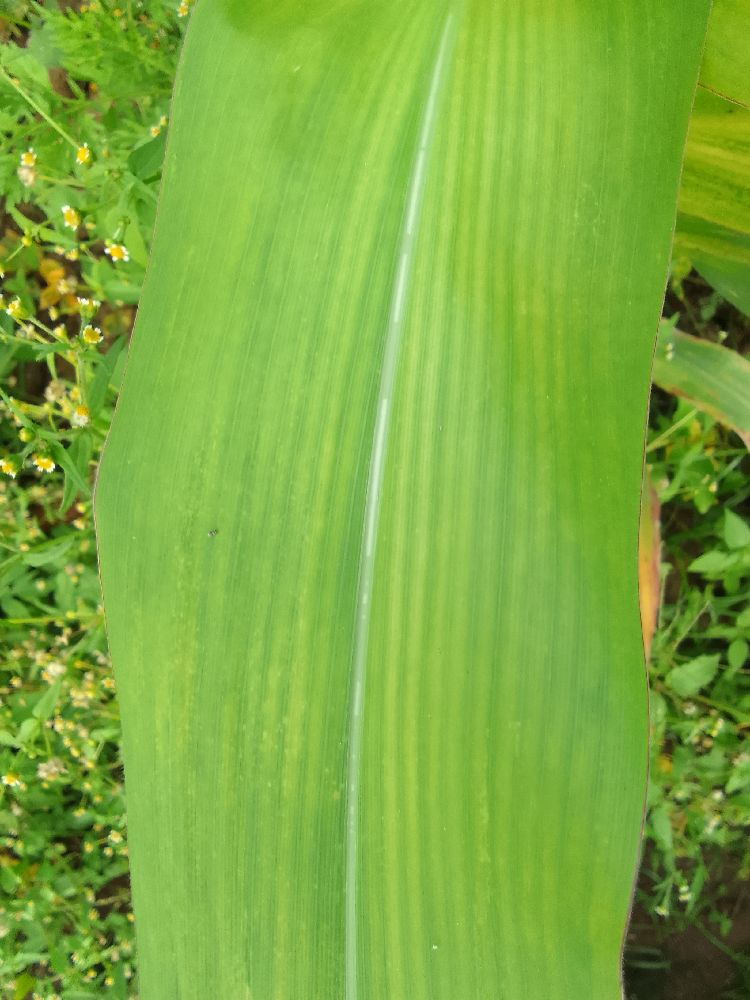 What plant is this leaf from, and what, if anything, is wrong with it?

maize, maize lethal necrosis
